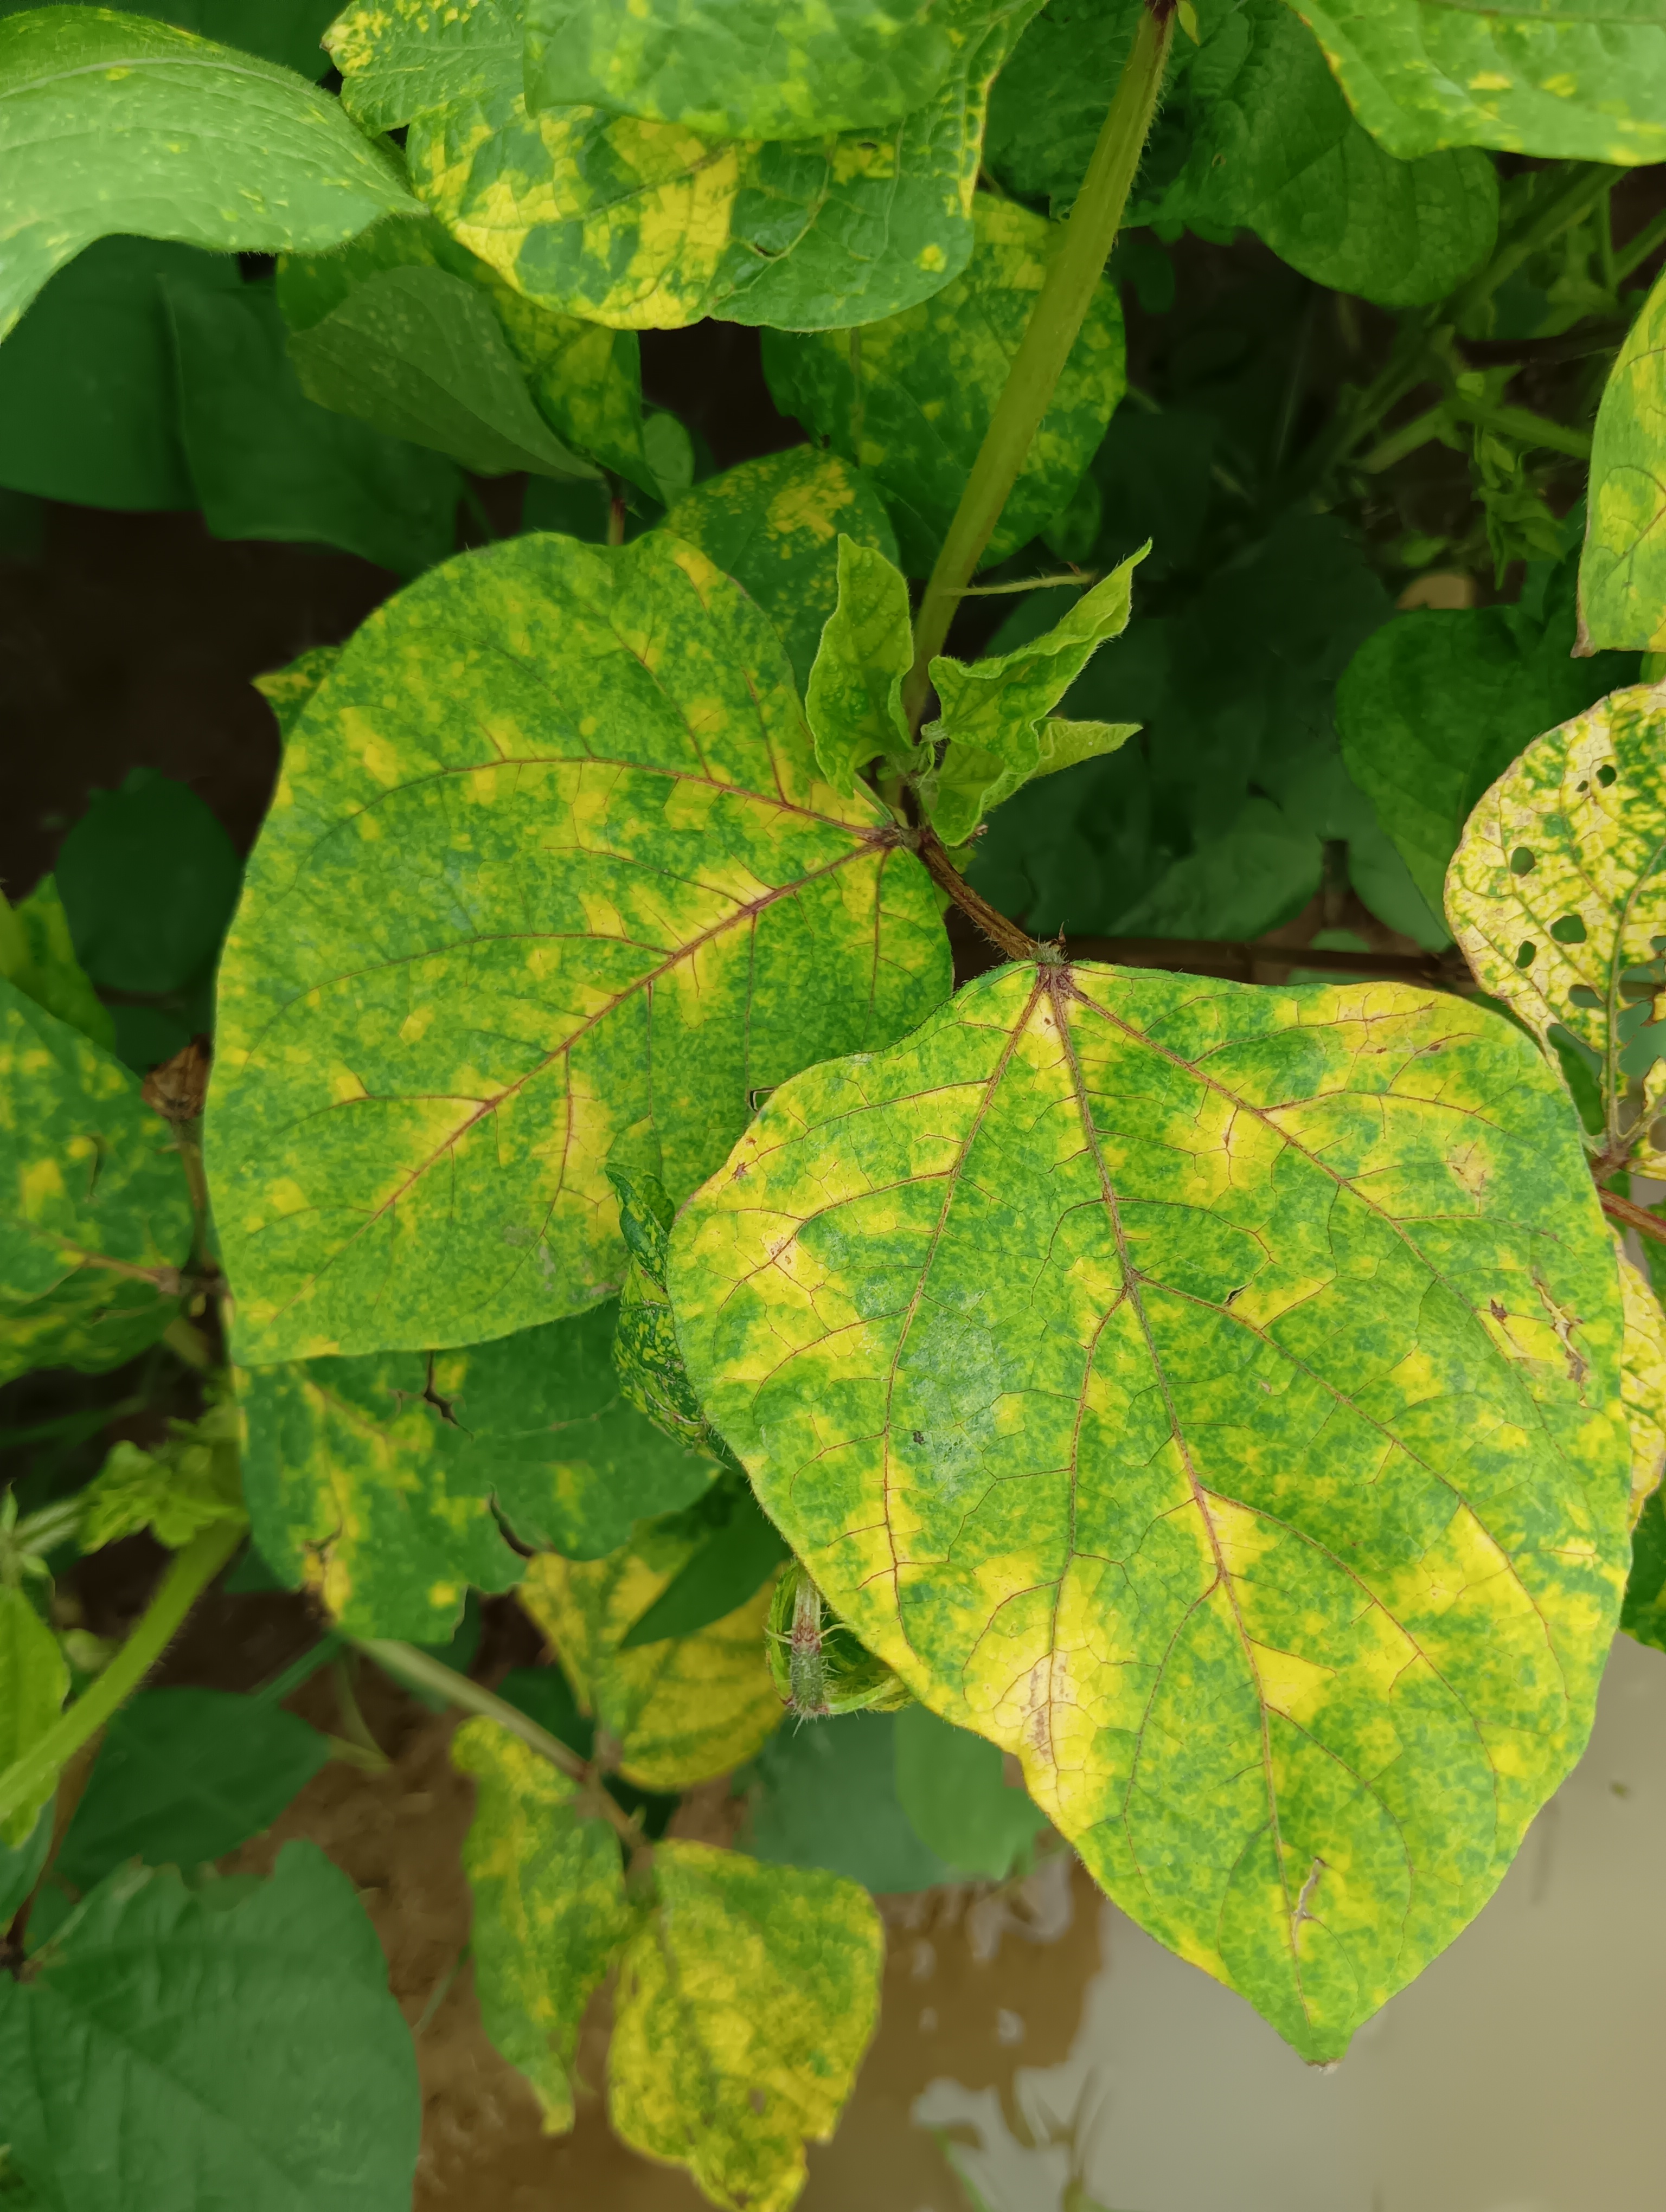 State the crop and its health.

mungbean, yellow mosaic
